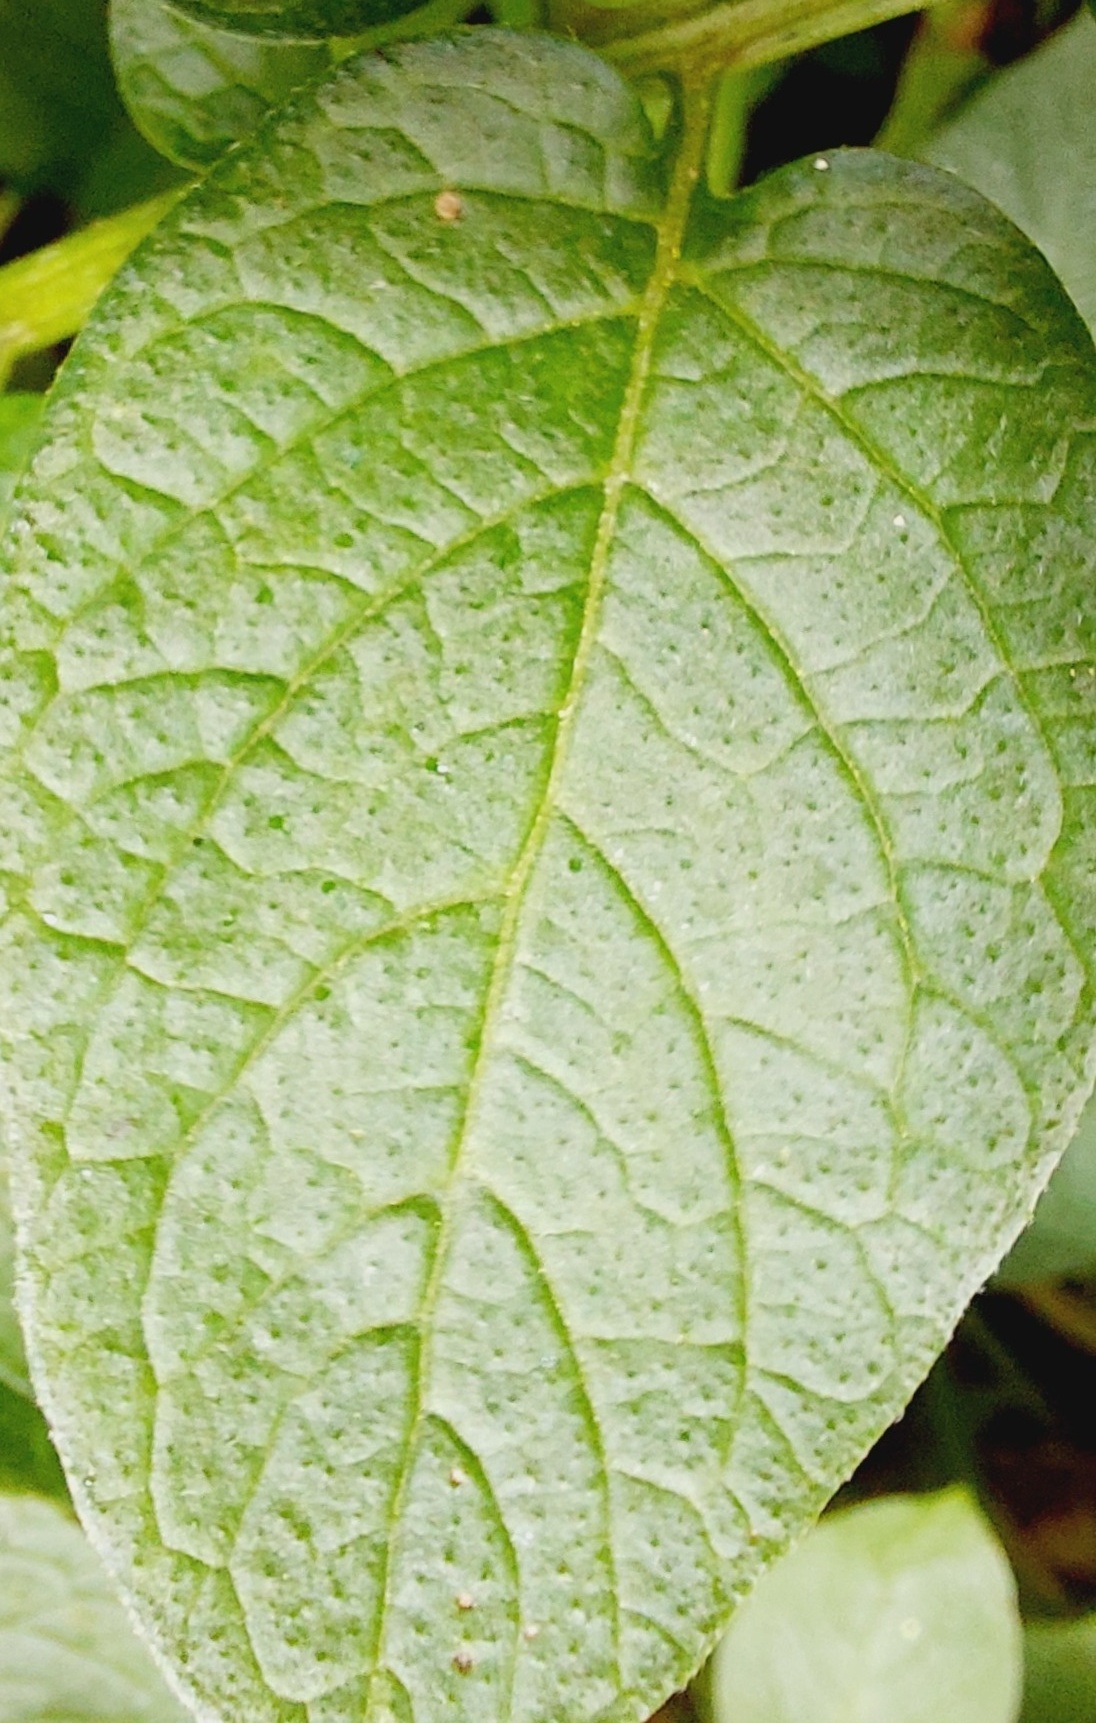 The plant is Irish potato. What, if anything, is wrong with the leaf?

healthy
